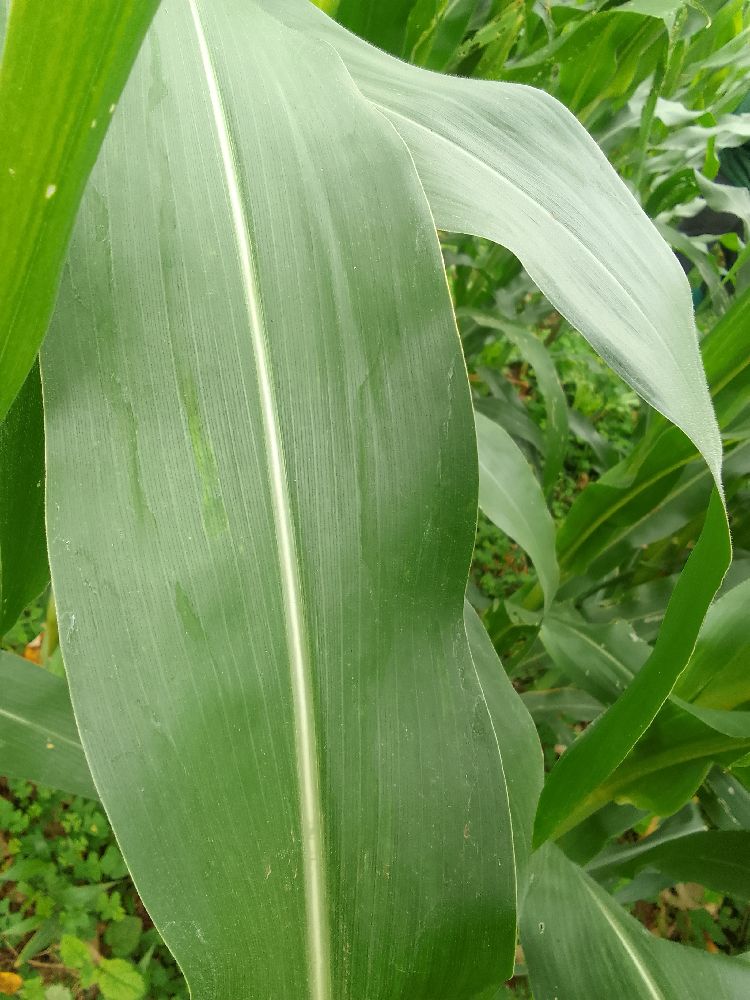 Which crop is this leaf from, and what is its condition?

maize, healthy
